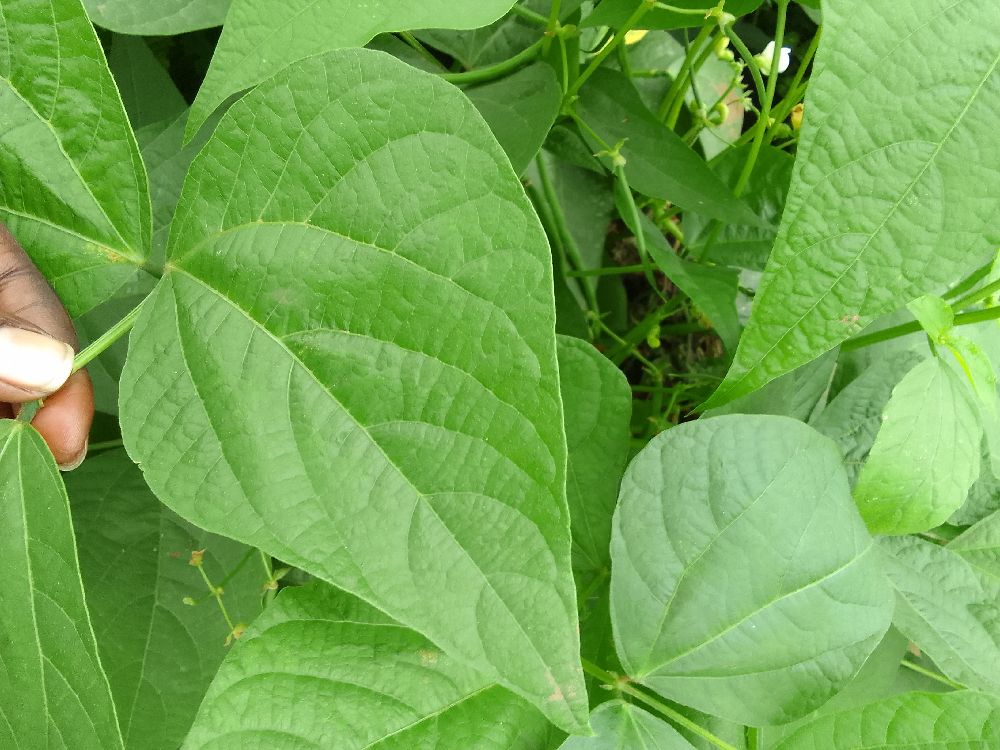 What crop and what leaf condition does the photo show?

common bean, healthy
